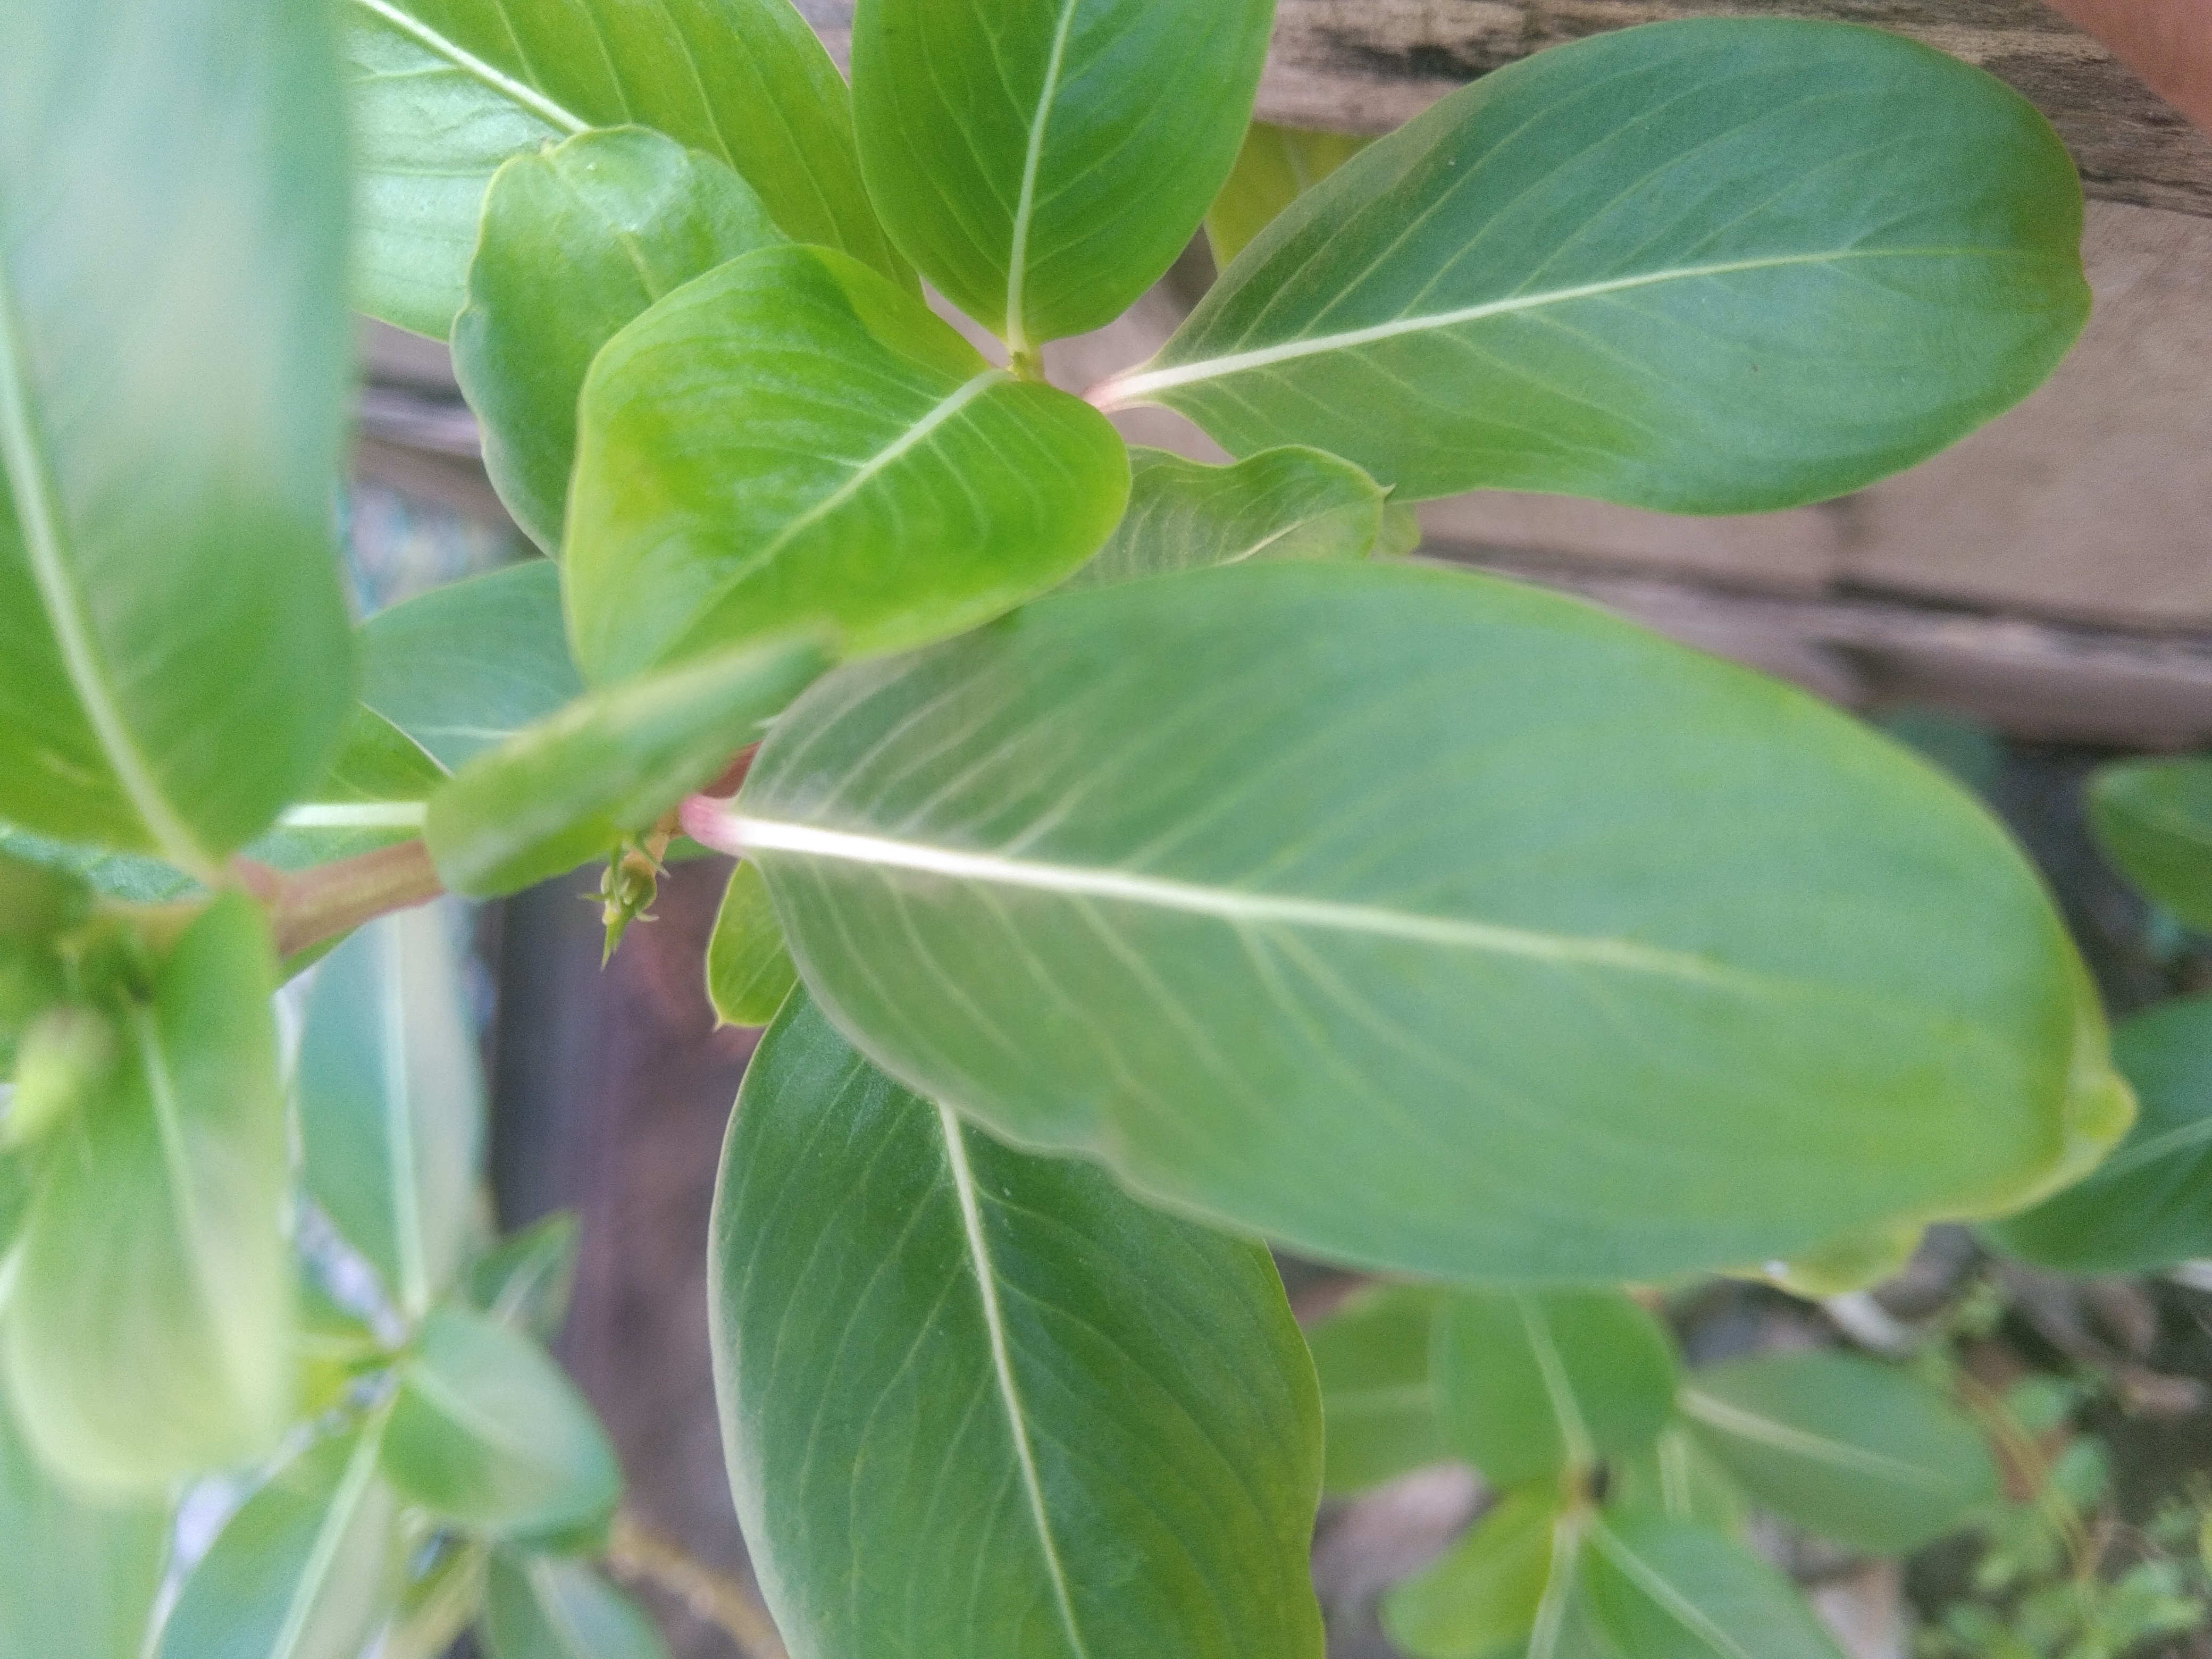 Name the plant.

rose periwinkle
